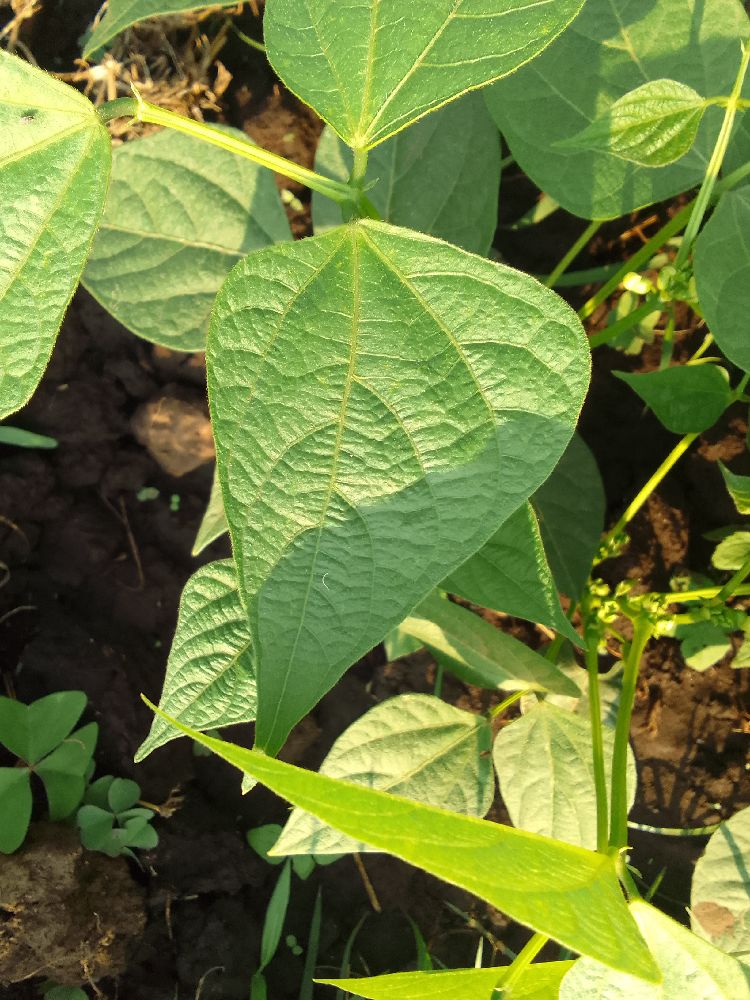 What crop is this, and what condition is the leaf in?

common bean, healthy
